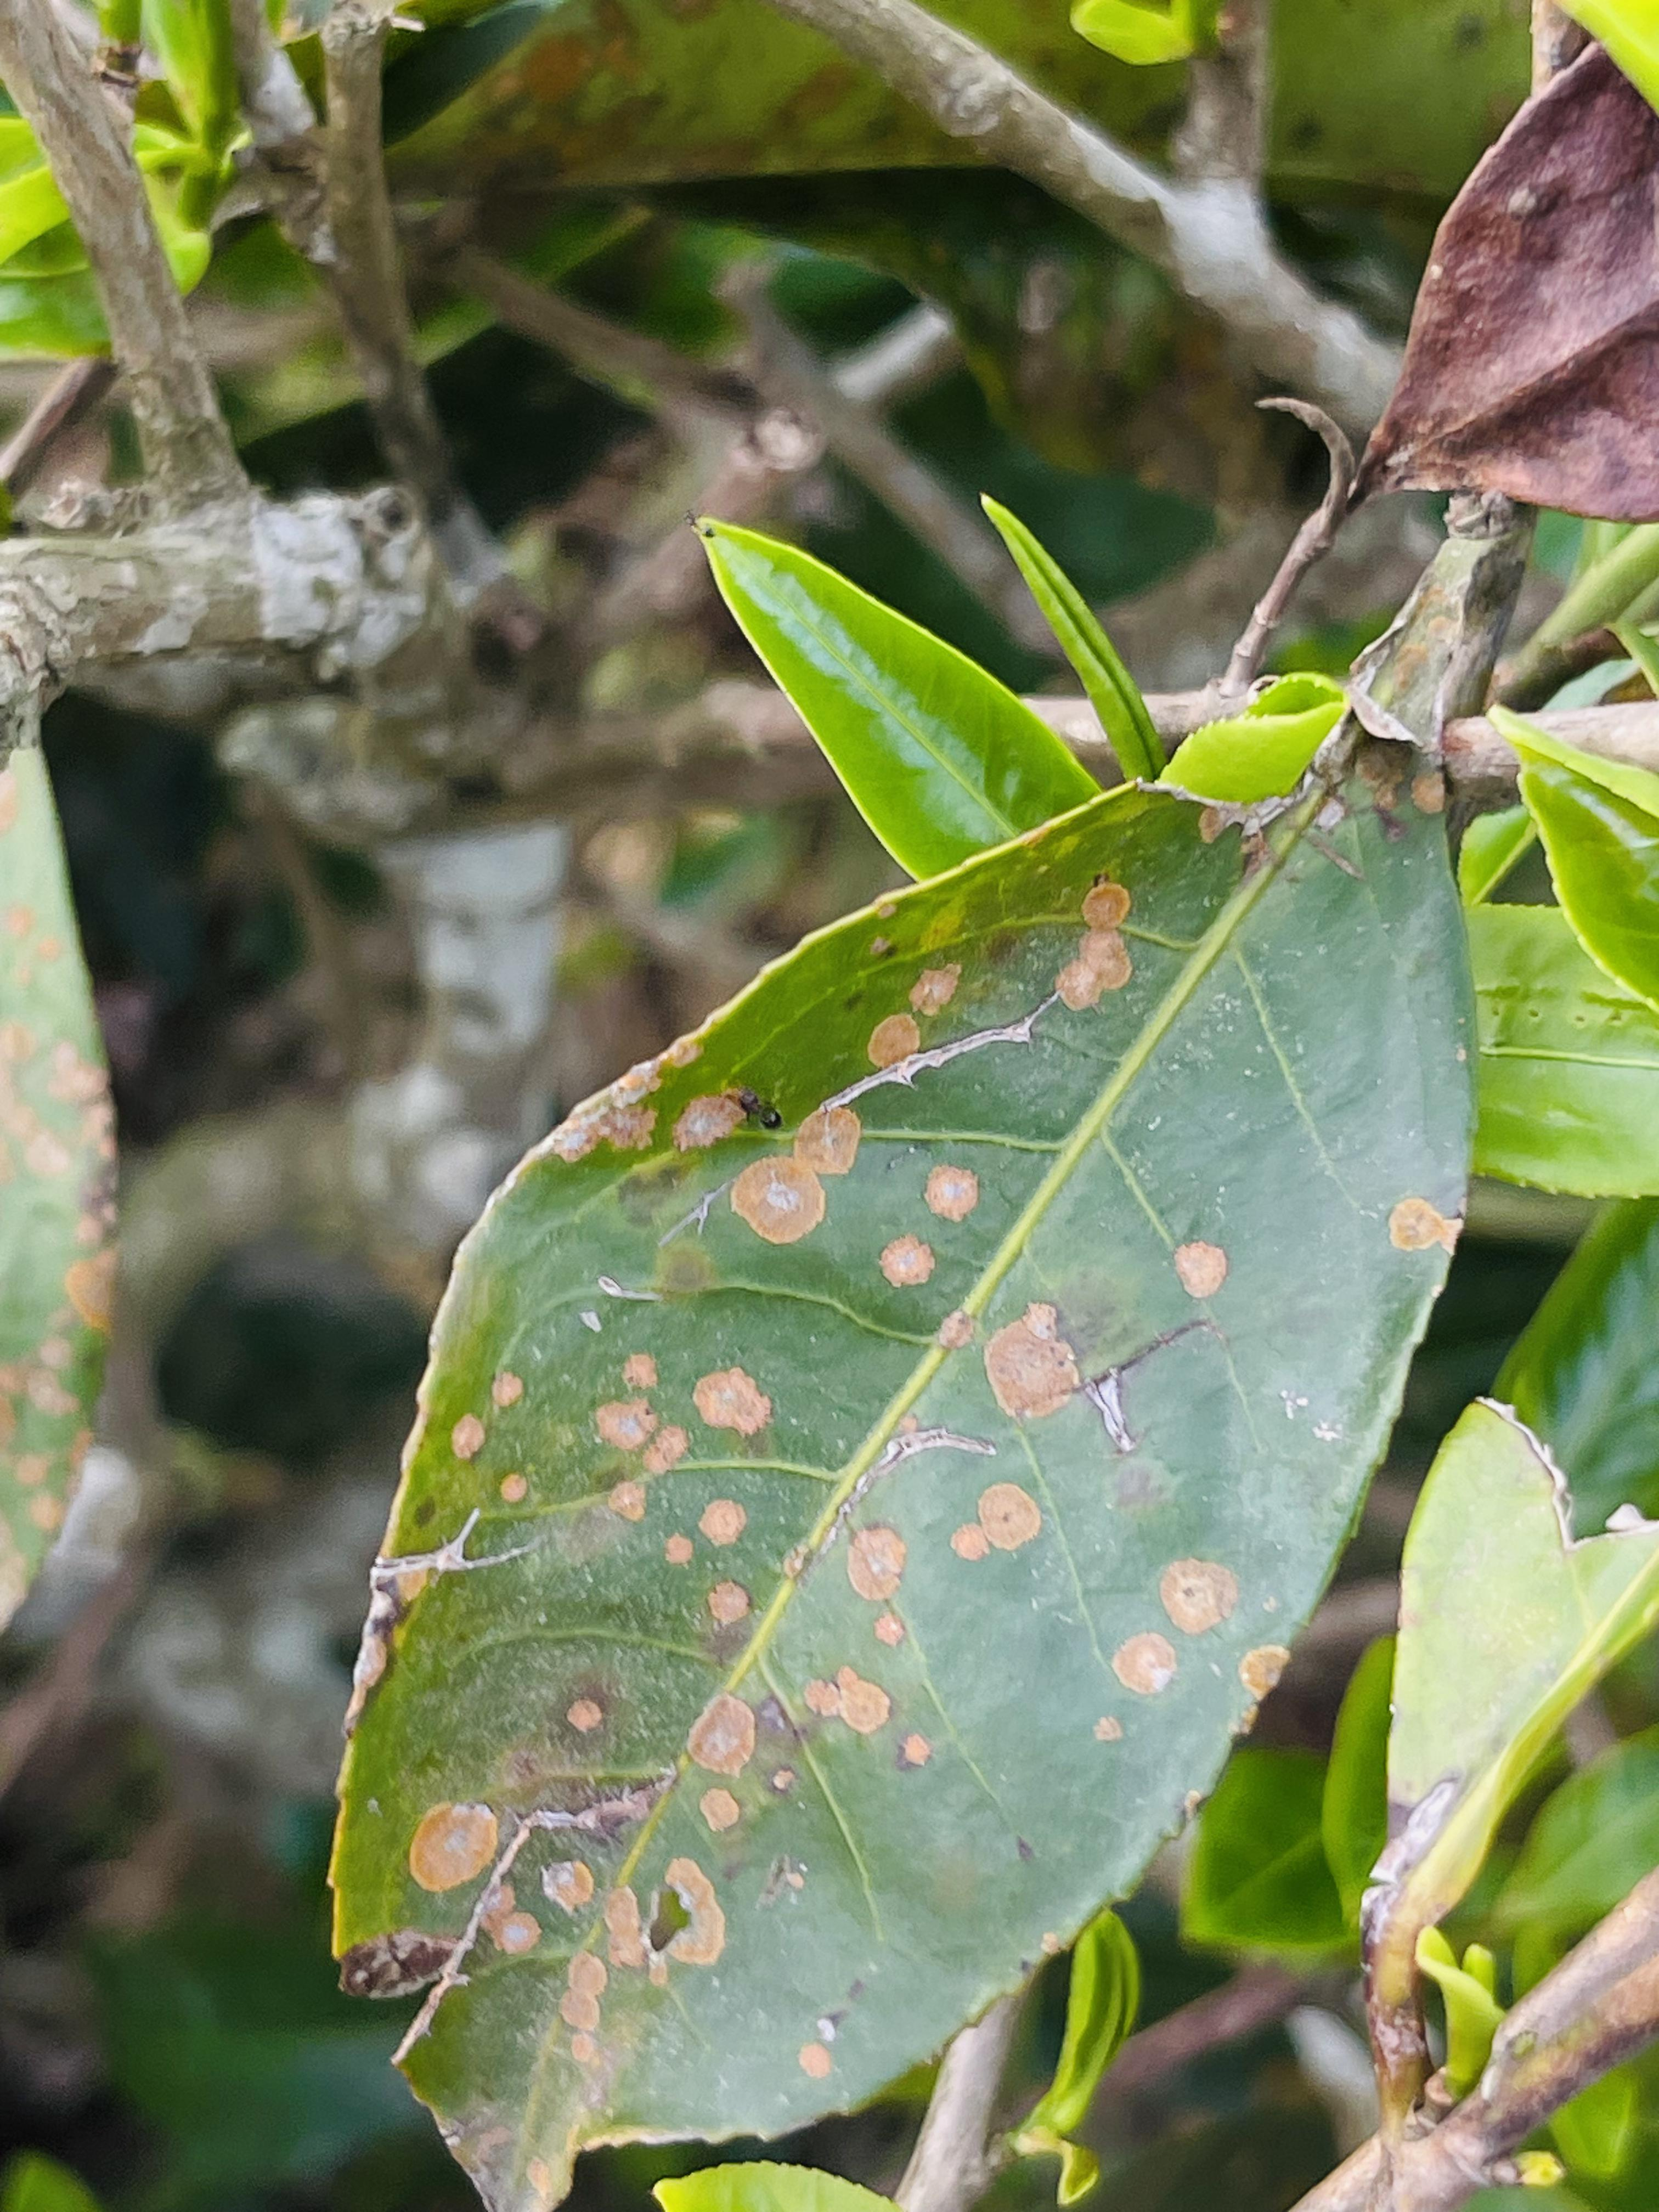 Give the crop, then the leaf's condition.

tea, red rust
